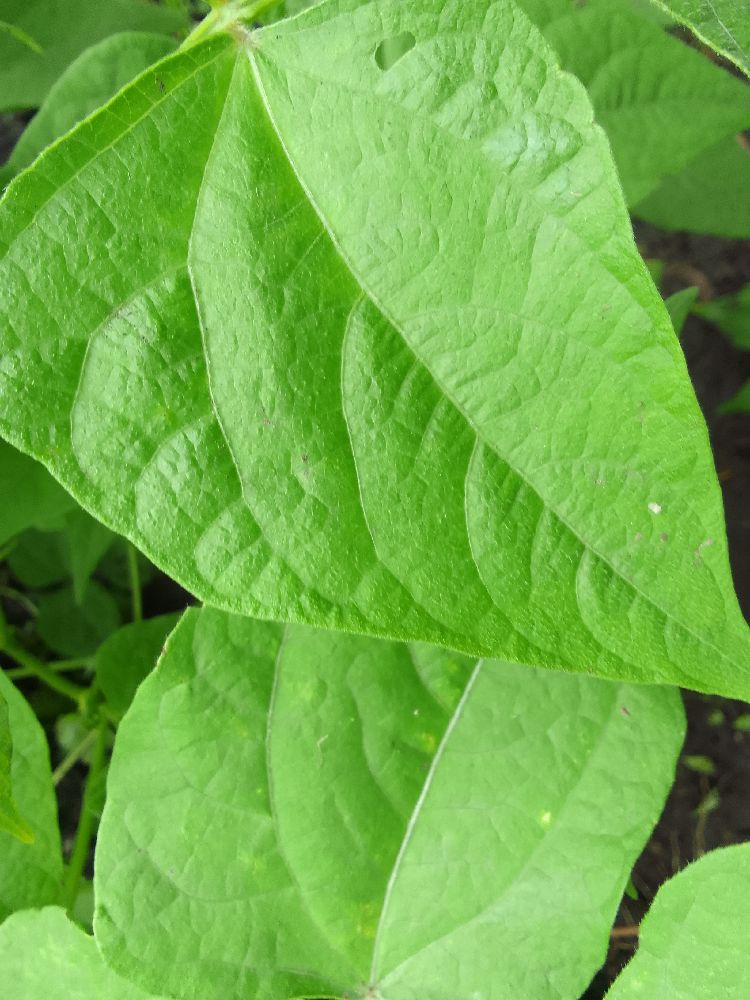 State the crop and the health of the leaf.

common bean, healthy
